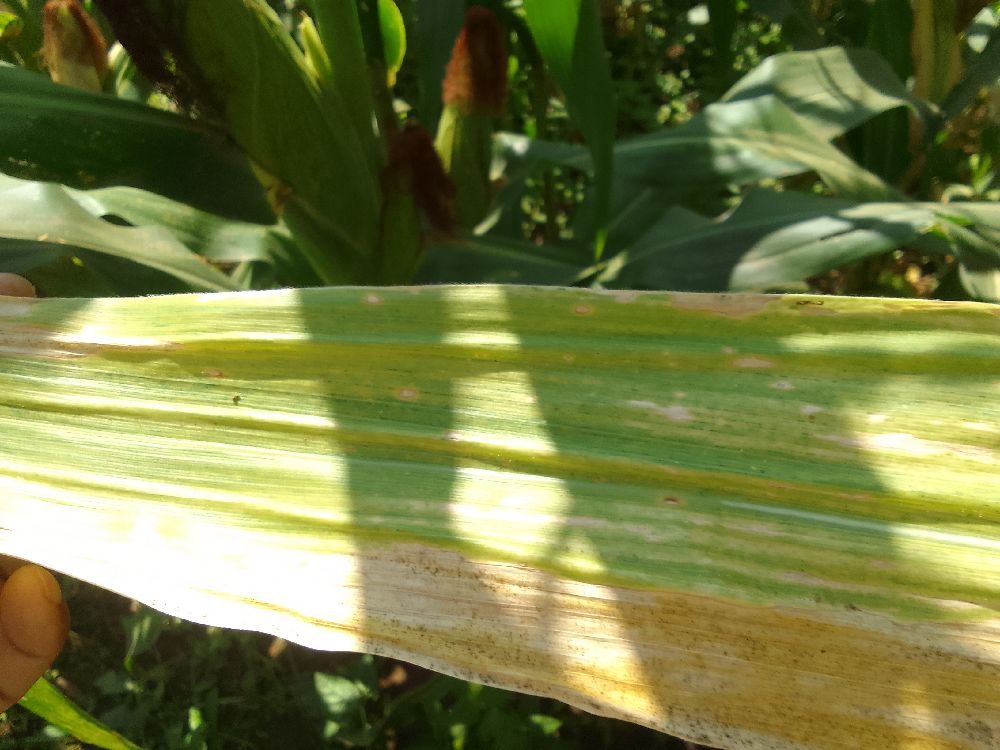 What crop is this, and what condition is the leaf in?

maize, maize lethal necrosis
